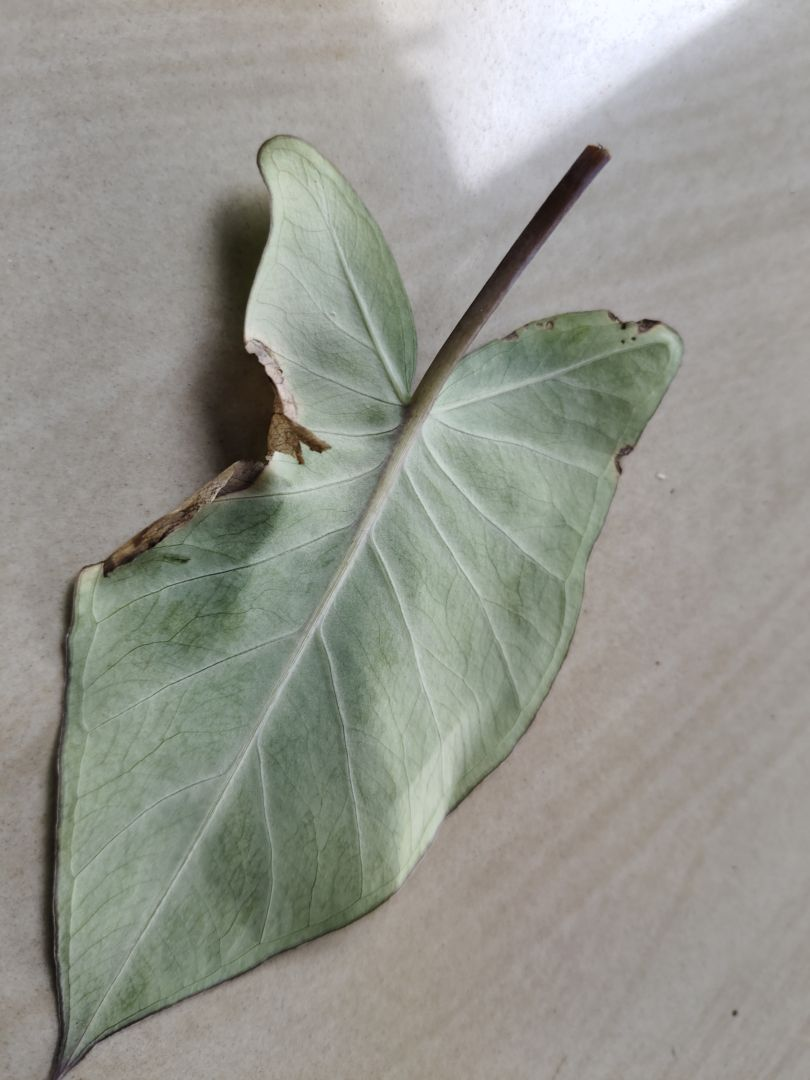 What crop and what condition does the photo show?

taro, leaf blight
